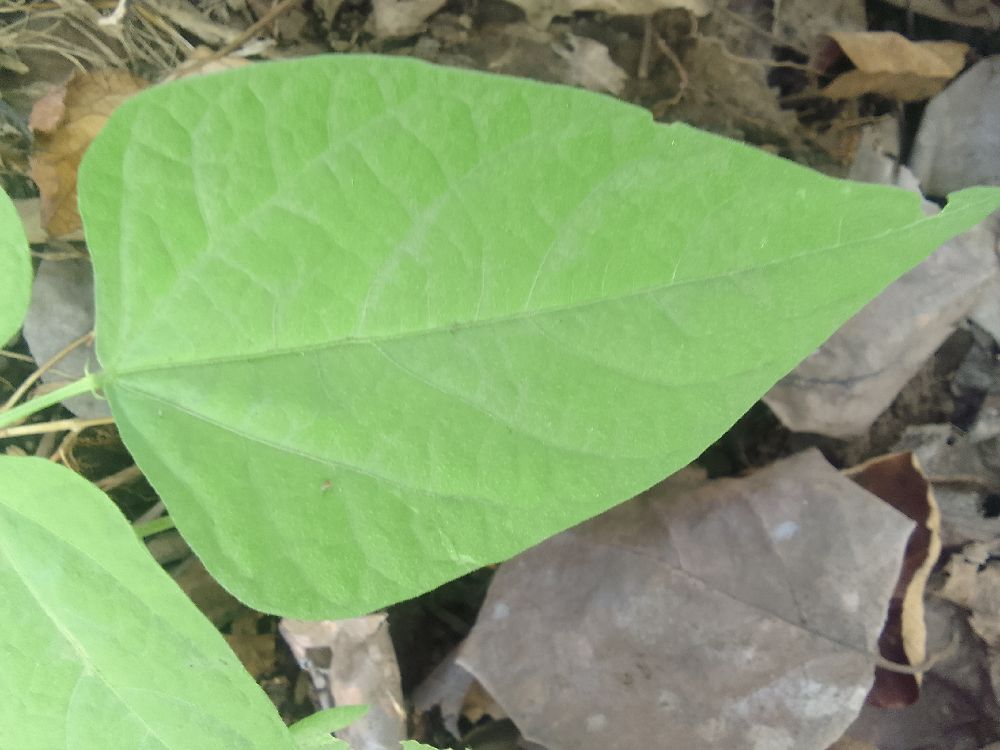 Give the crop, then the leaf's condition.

common bean, healthy
